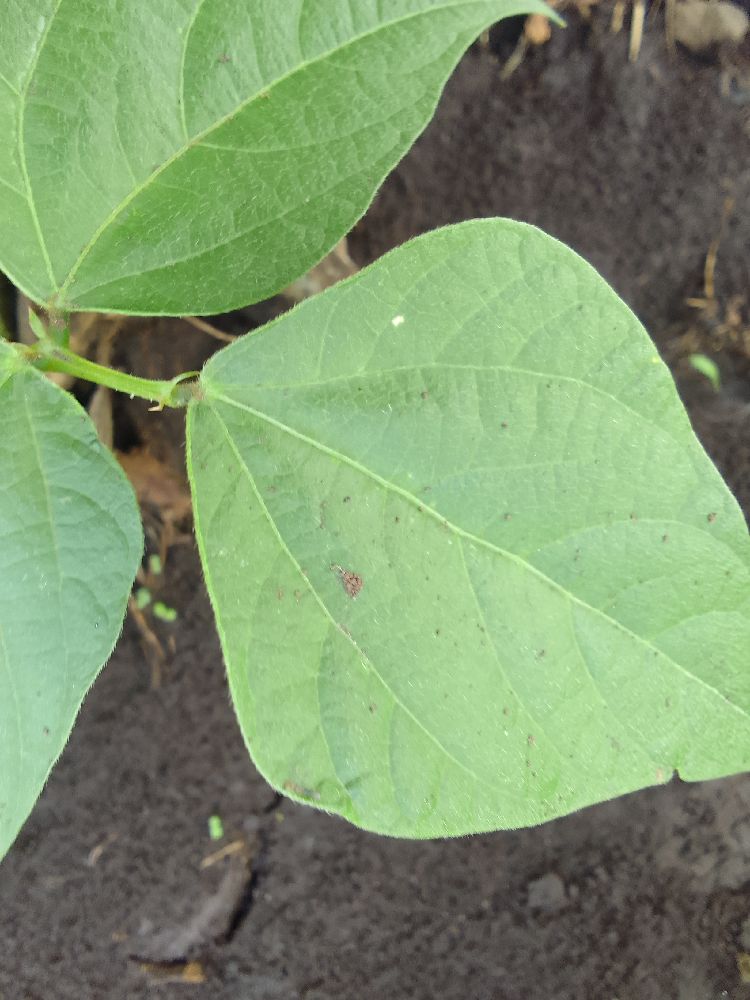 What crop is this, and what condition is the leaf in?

common bean, healthy
